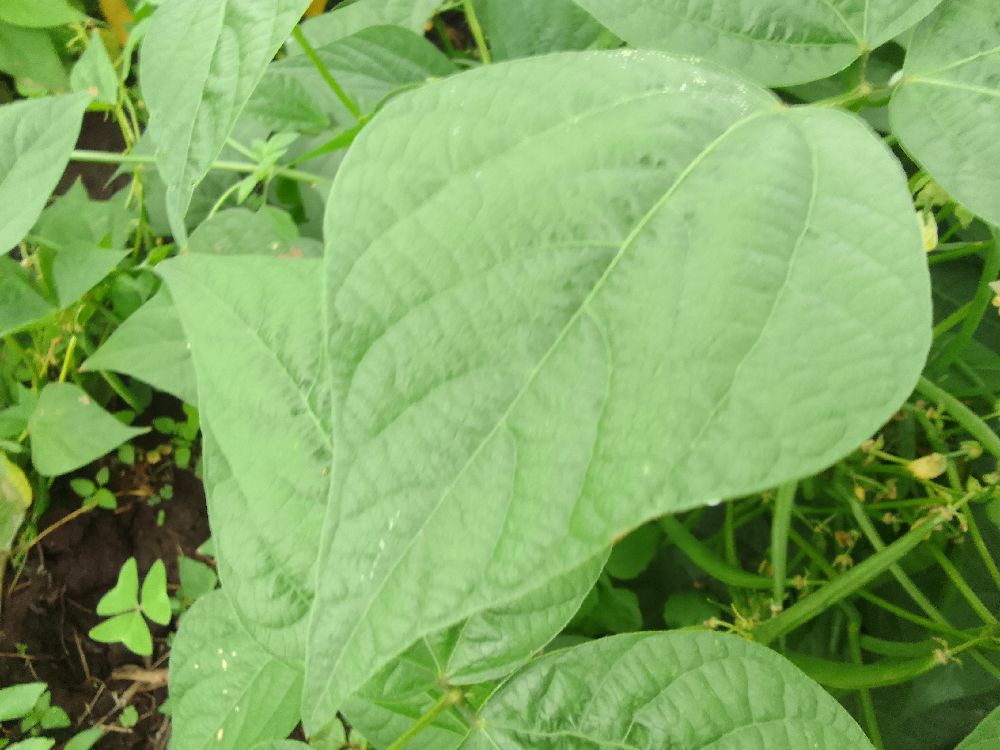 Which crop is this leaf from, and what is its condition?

common bean, healthy
